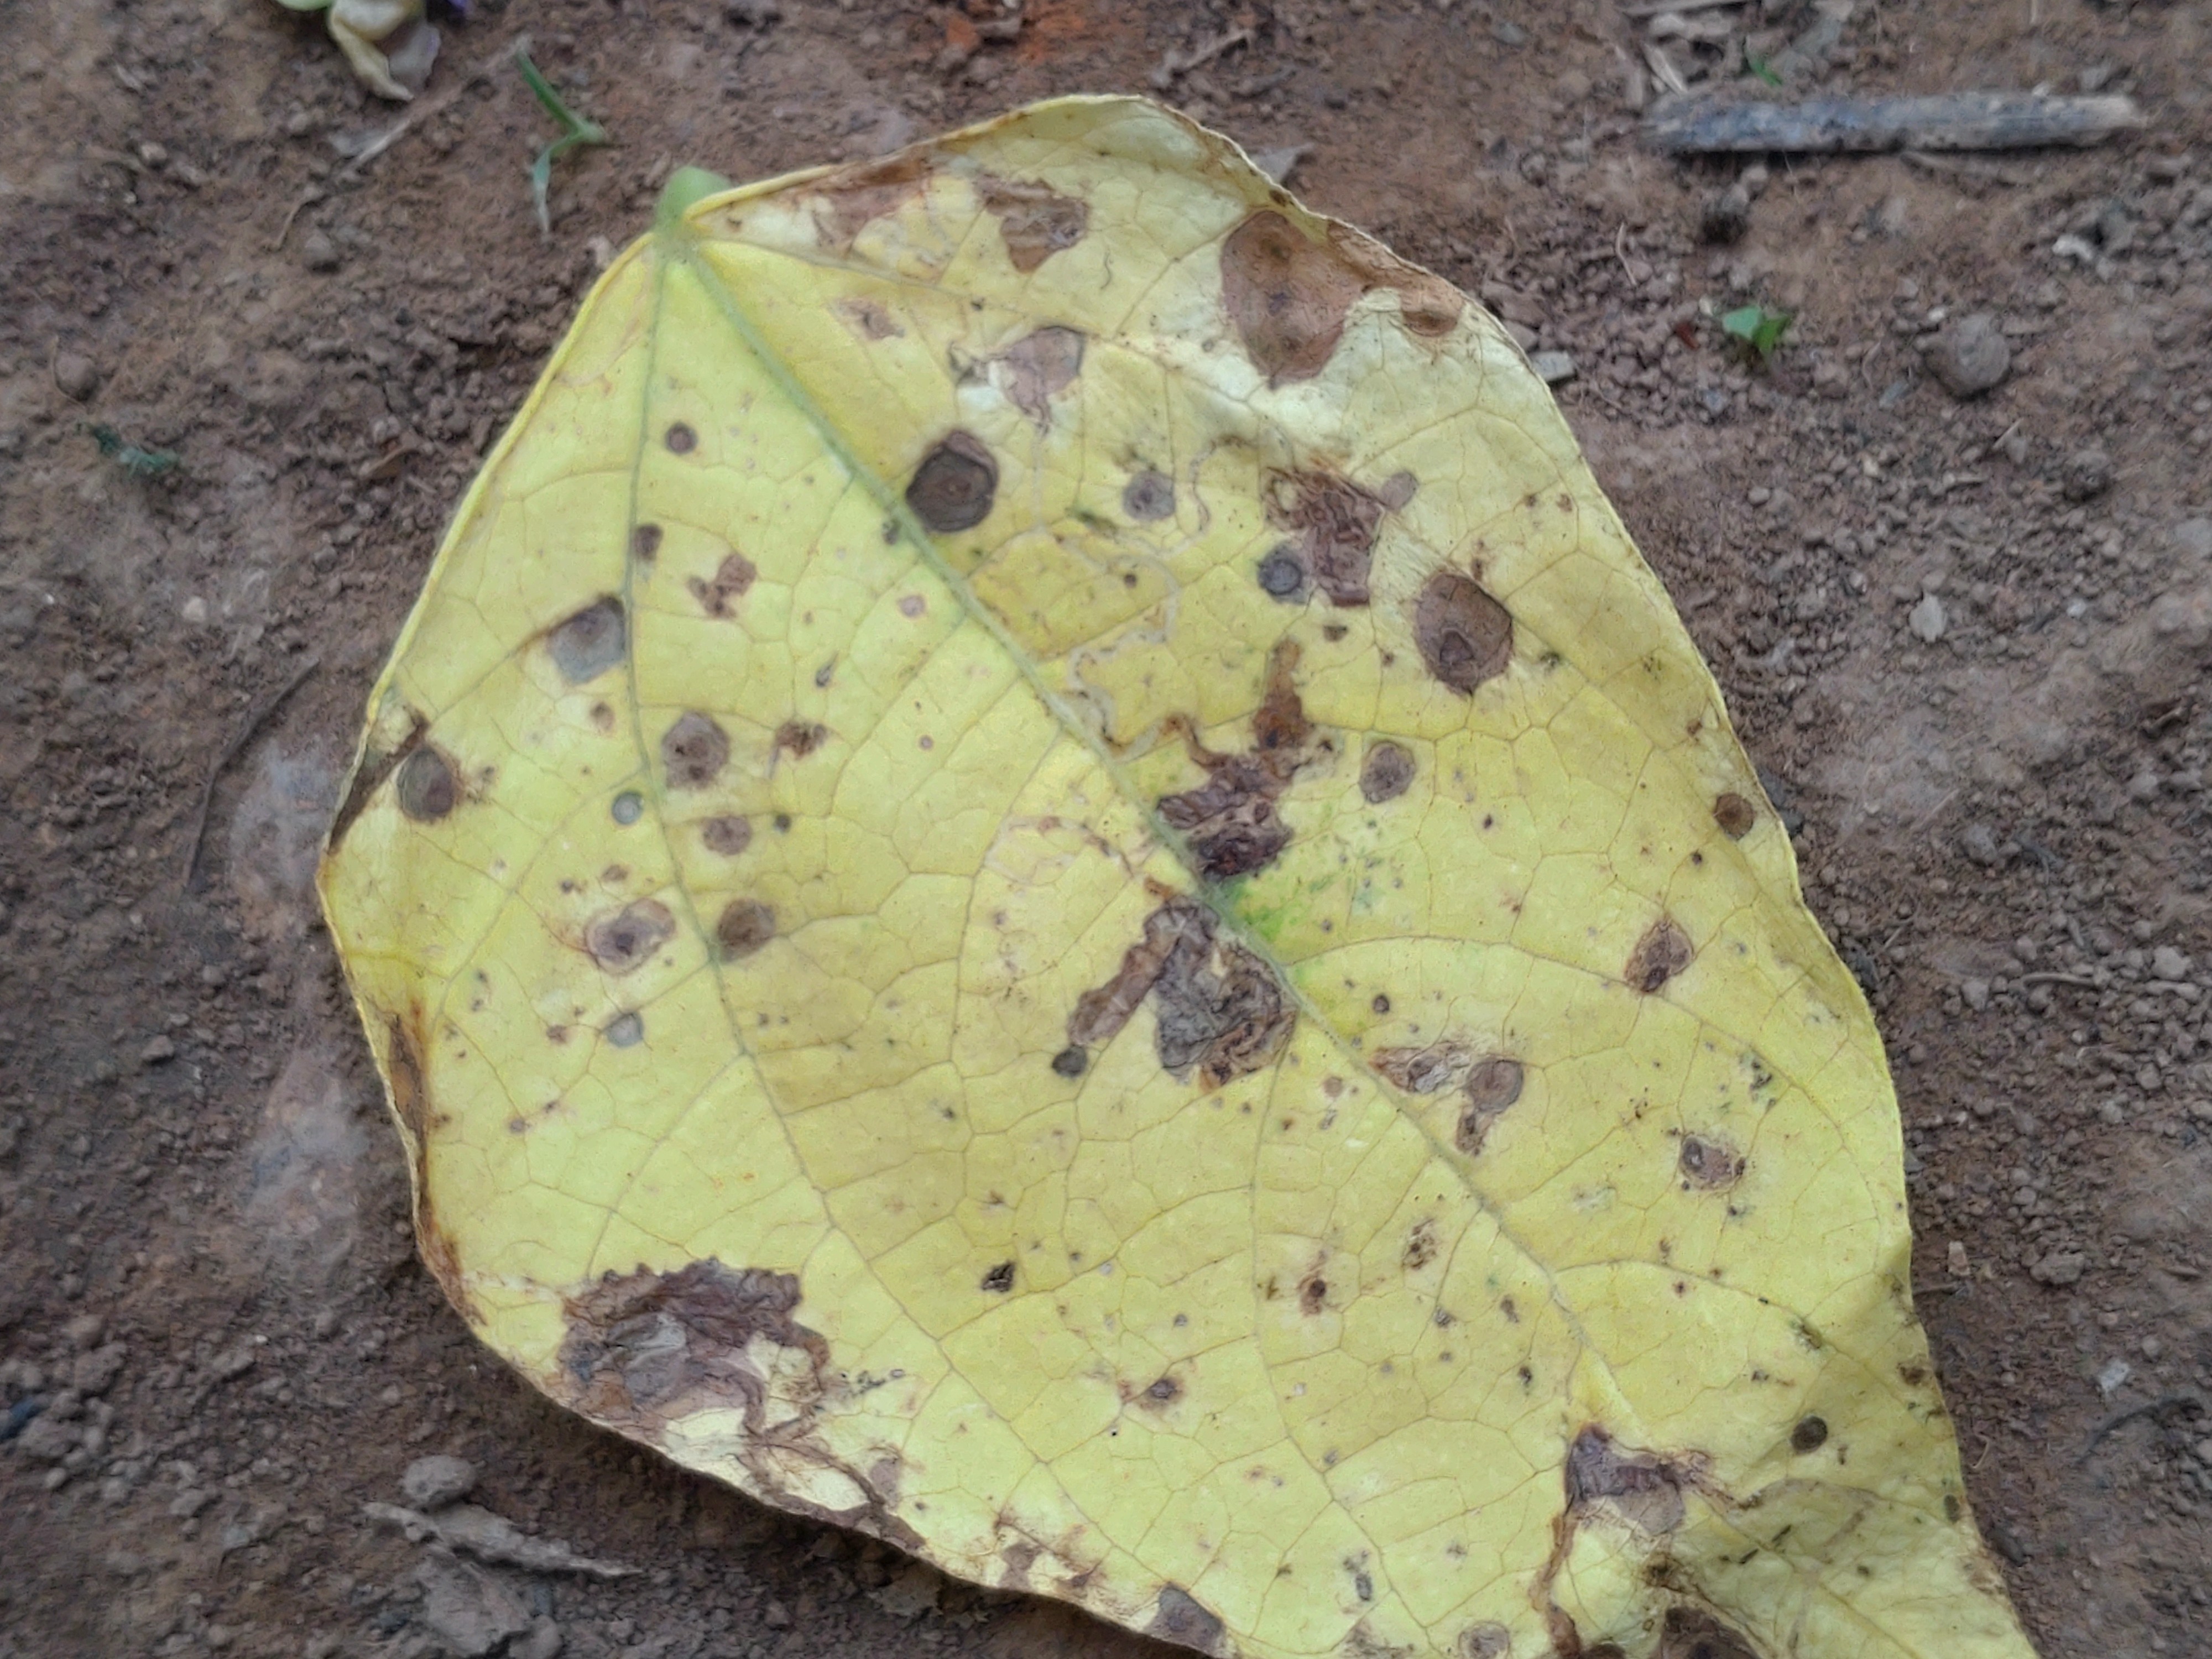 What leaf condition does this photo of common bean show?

anthracnose
